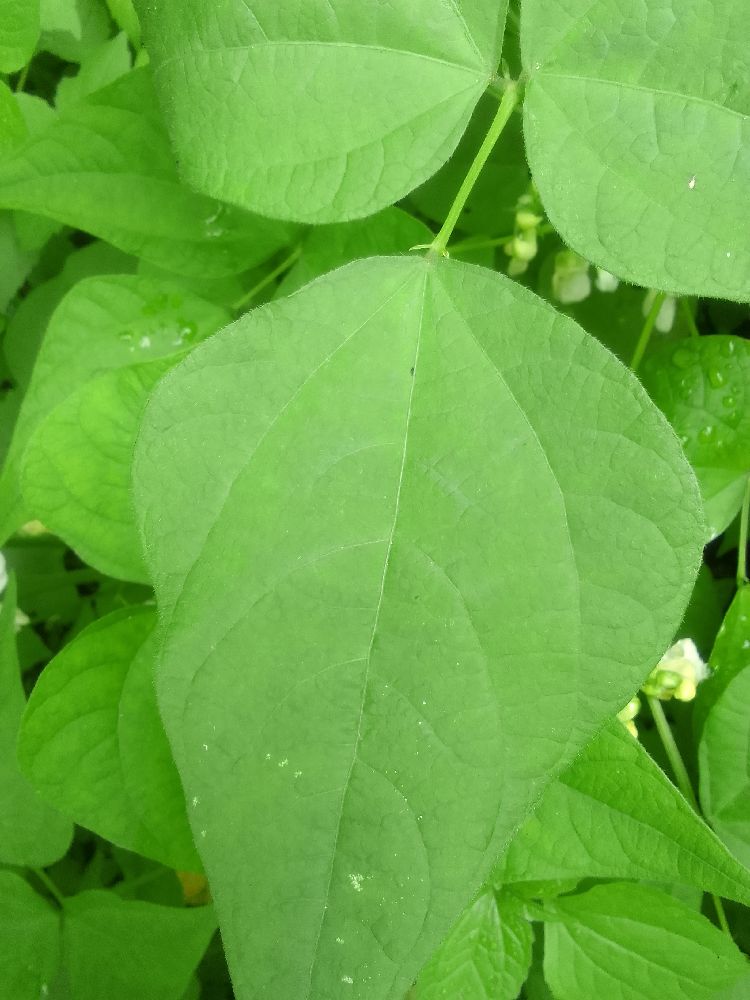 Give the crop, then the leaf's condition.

common bean, healthy
